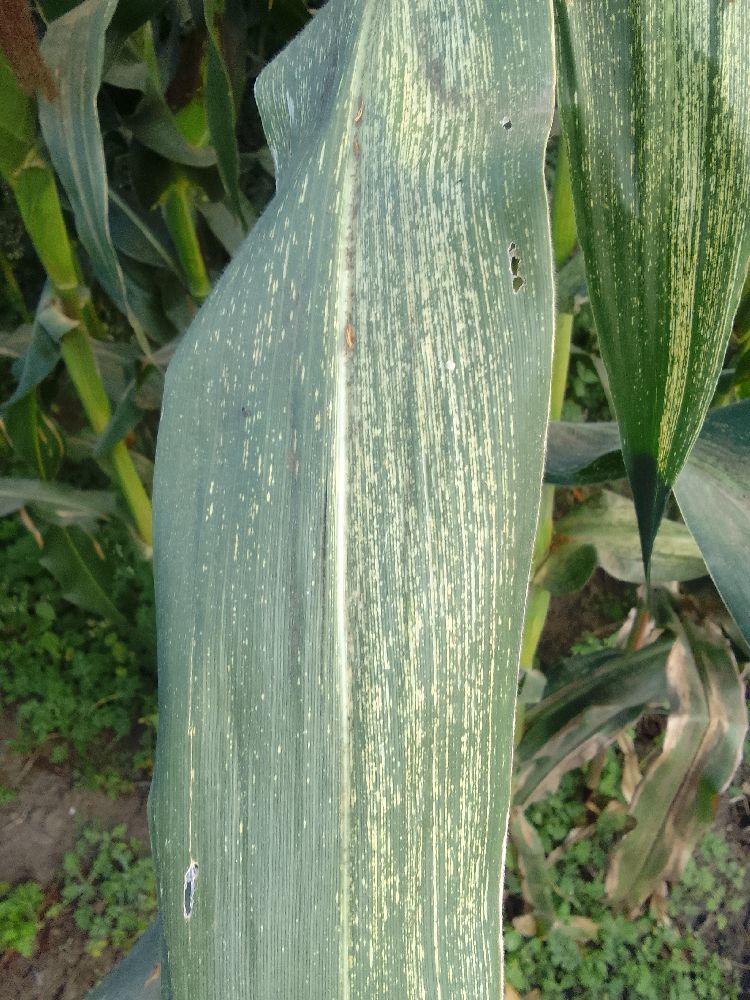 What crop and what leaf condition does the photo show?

maize, maize streak virus
